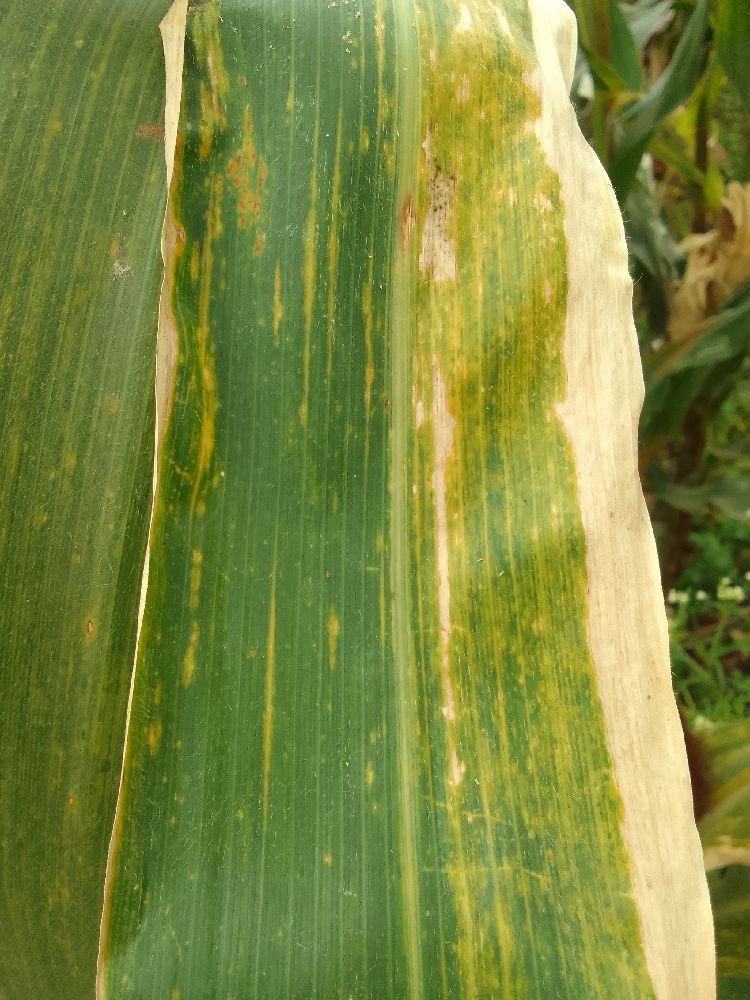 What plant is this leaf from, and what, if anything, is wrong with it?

maize, maize lethal necrosis
